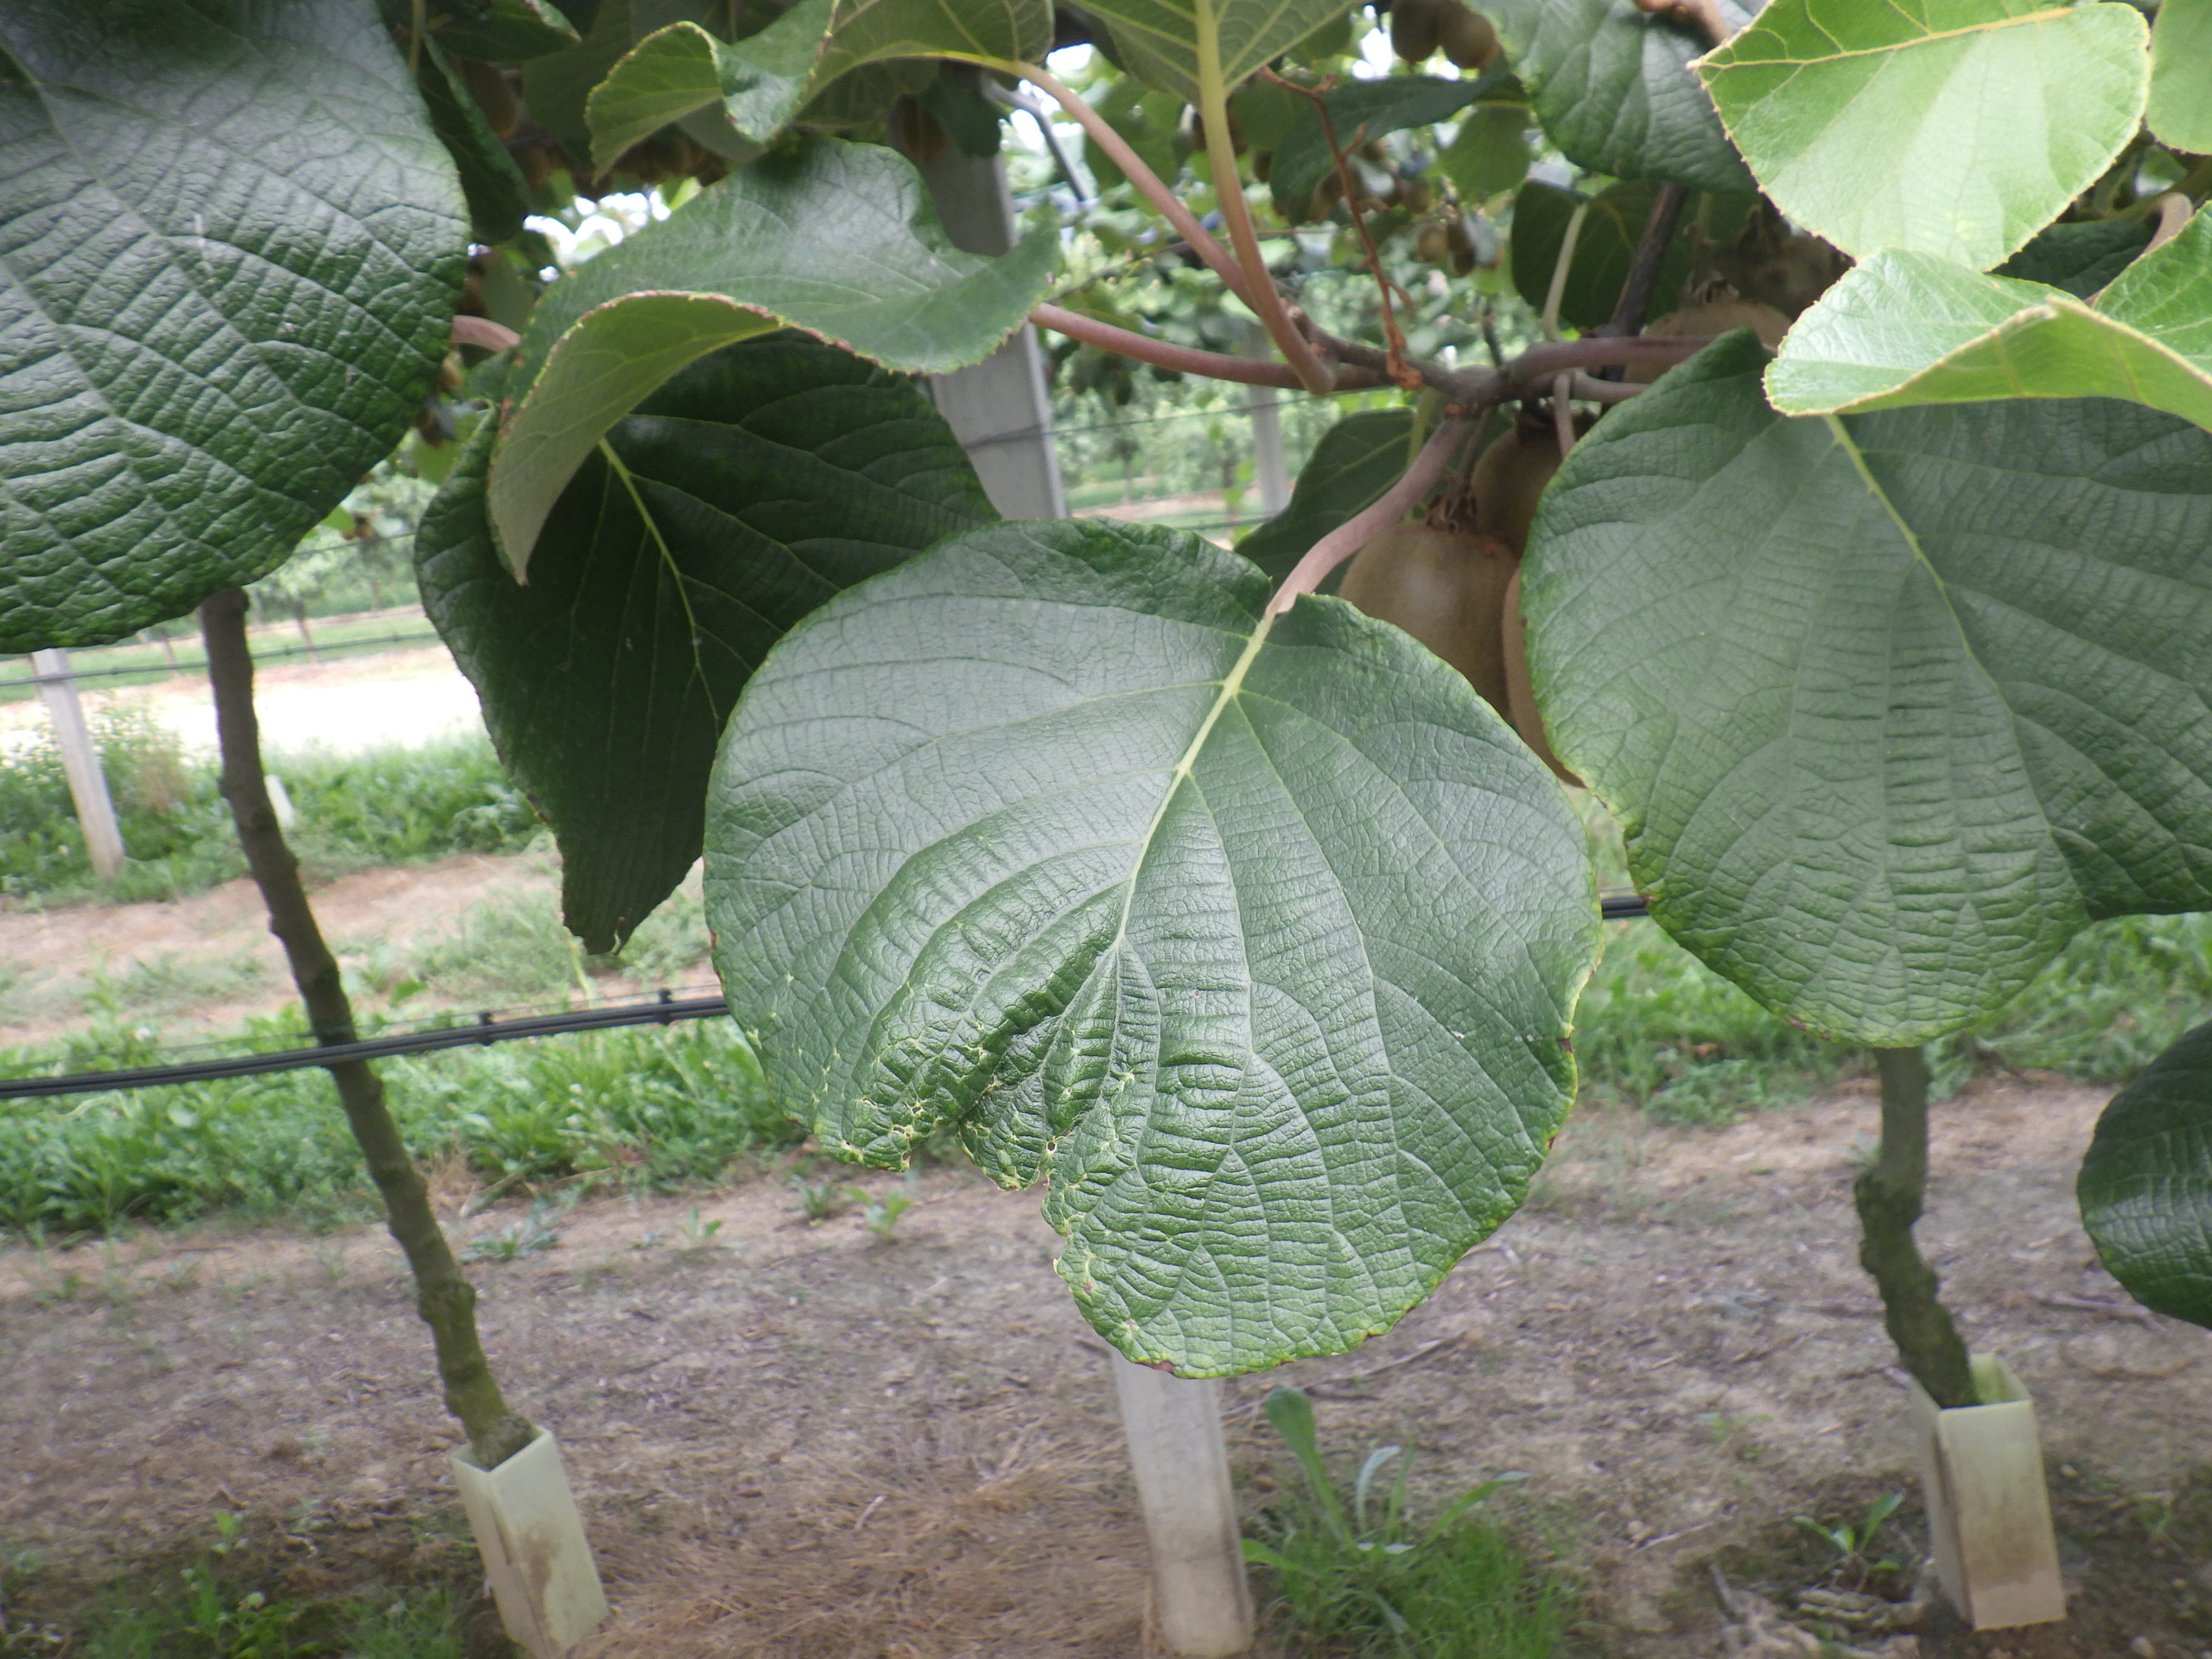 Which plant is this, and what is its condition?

kiwi, mechanical damage
